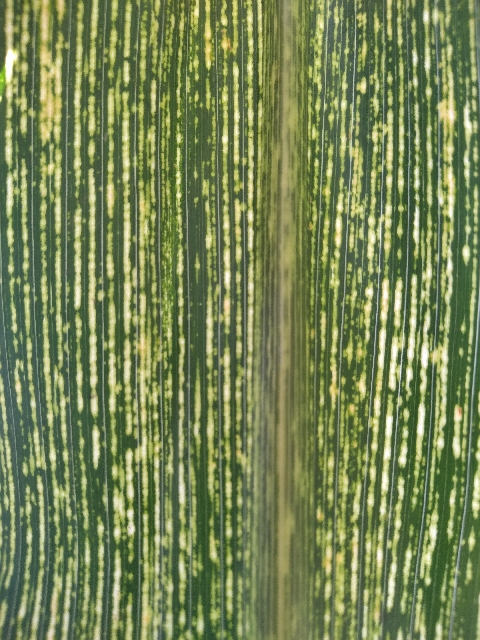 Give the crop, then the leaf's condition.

maize, maize streak virus
